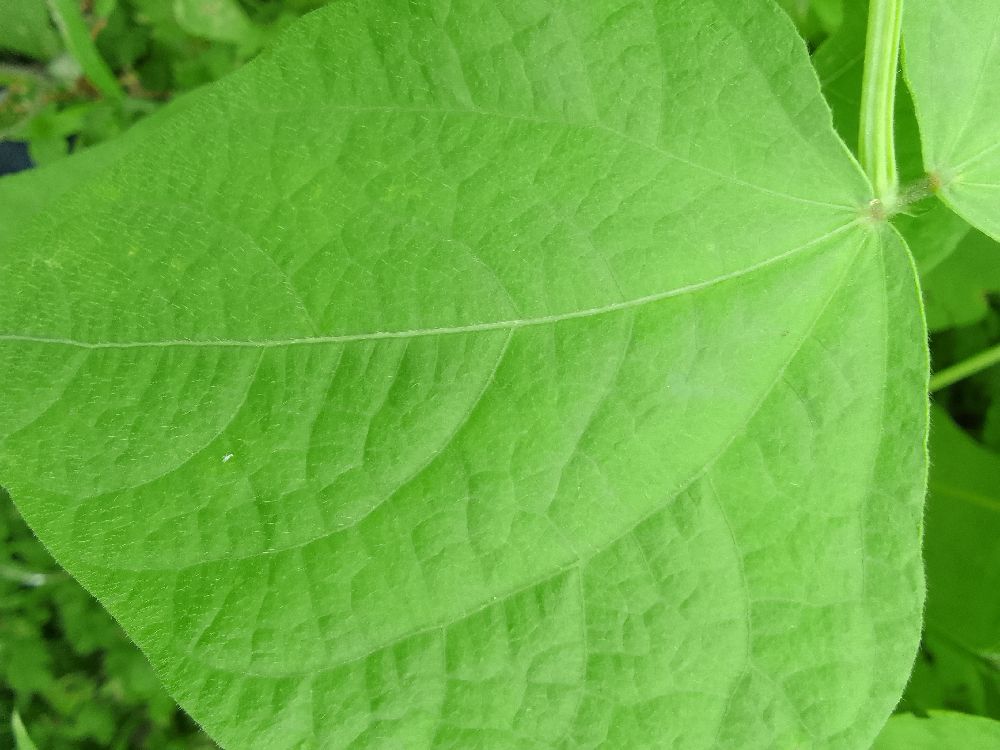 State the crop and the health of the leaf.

common bean, healthy
